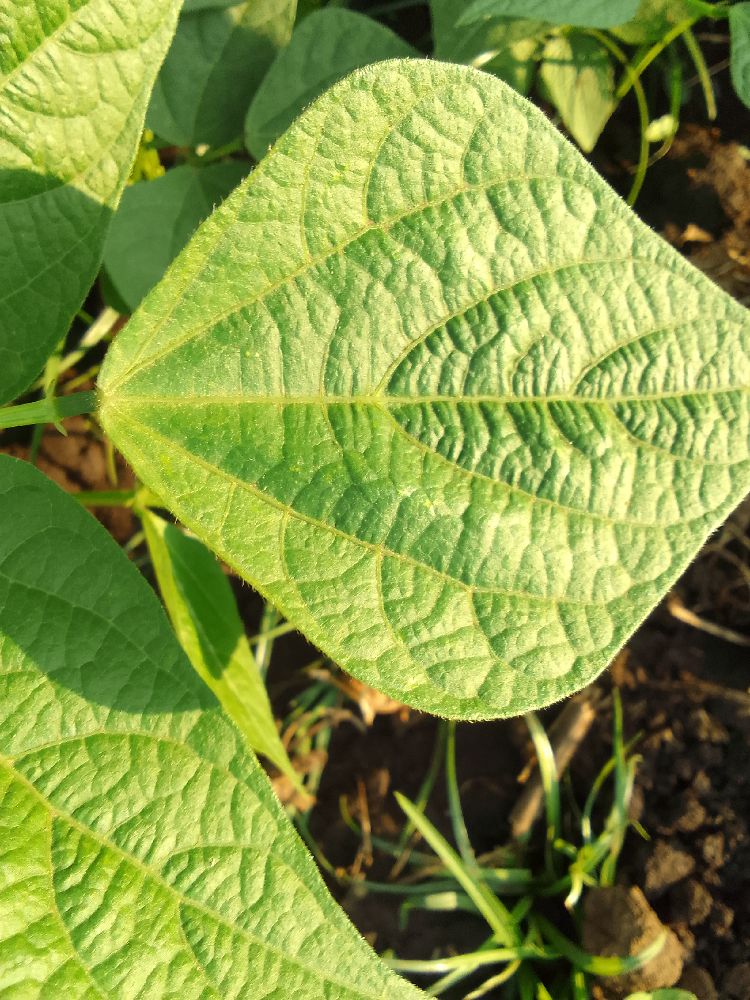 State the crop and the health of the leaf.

common bean, healthy
